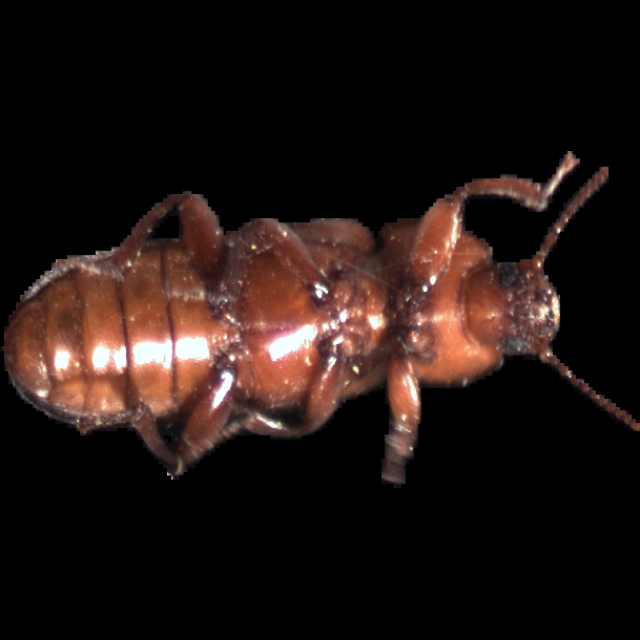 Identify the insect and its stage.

mealworm beetle
